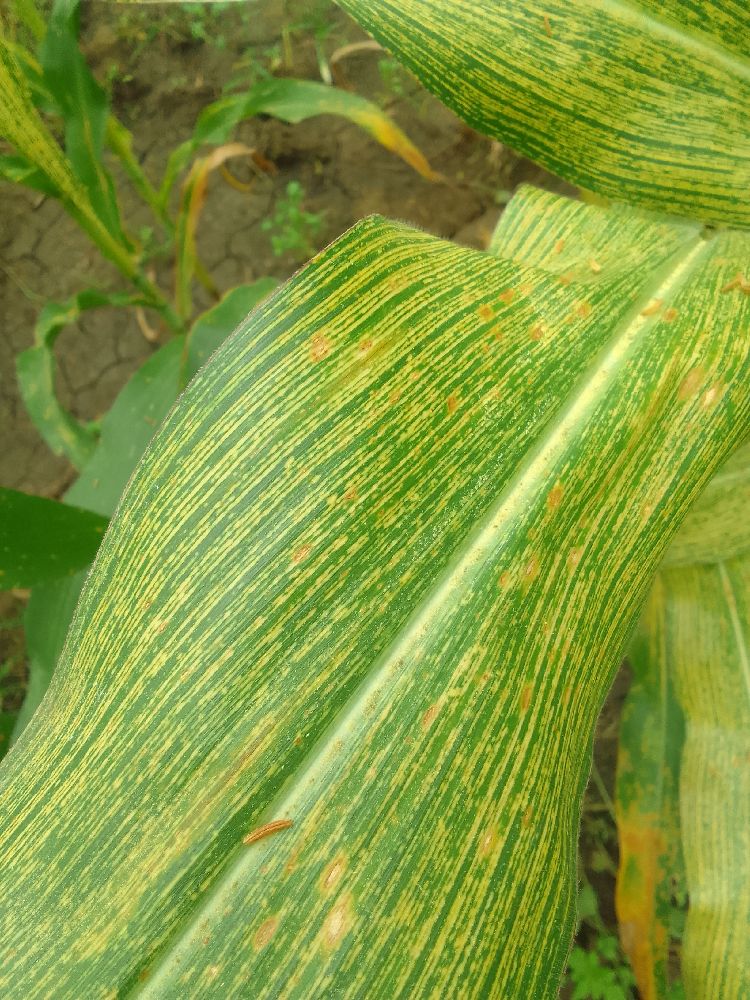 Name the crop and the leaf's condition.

maize, maize streak virus
